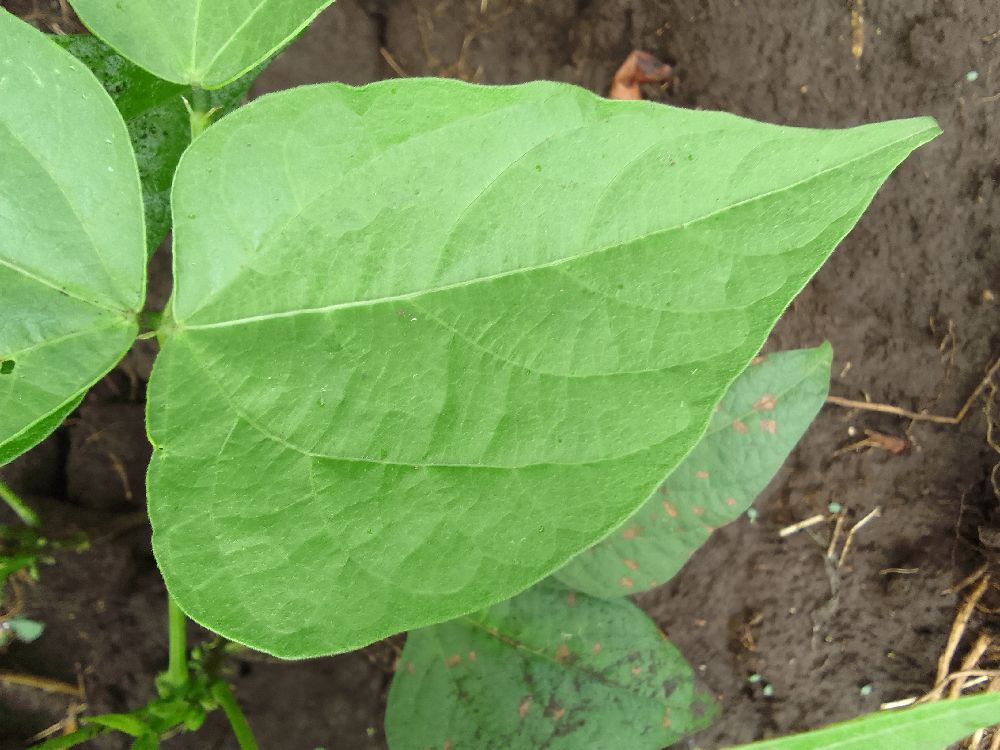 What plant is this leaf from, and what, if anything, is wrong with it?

common bean, healthy
